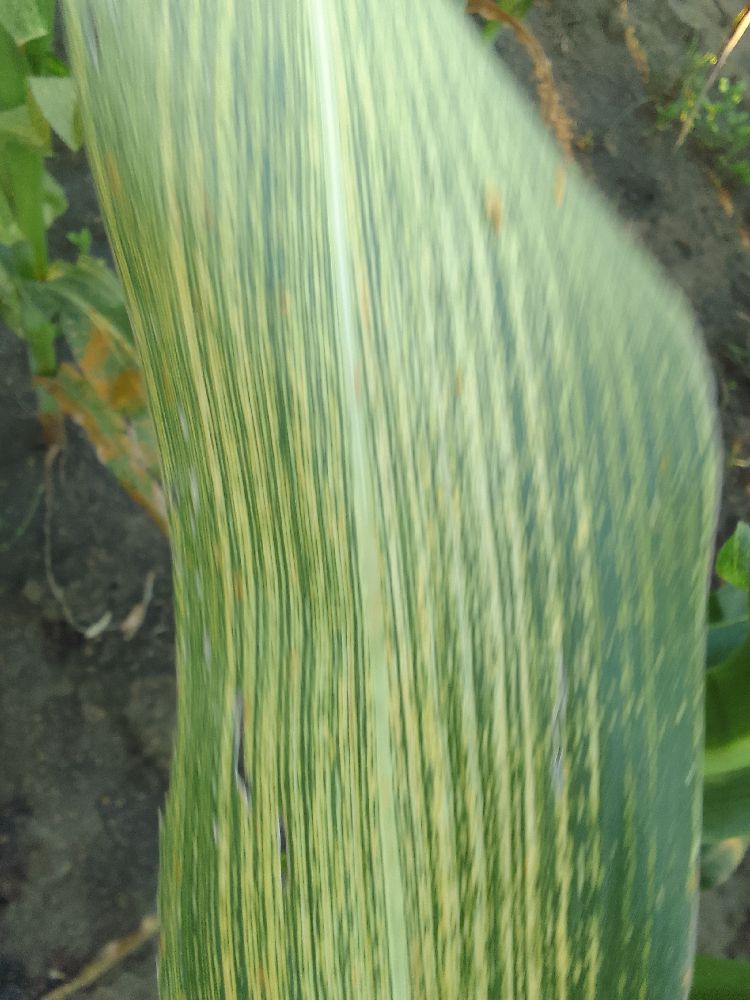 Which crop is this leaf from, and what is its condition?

maize, maize streak virus
